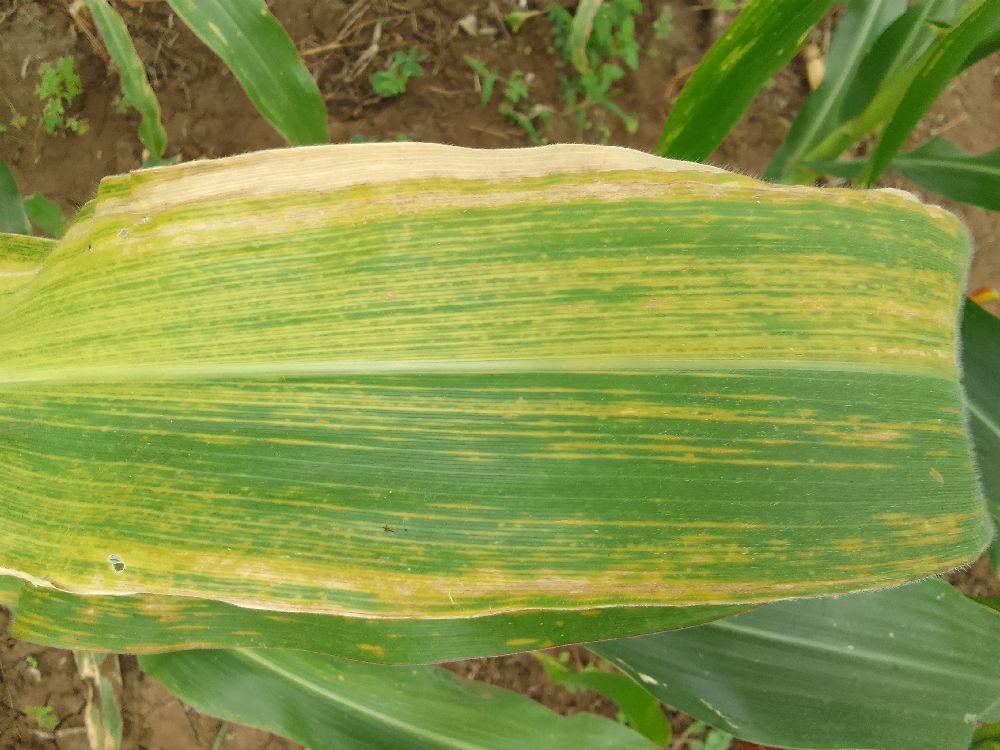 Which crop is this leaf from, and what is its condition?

maize, maize lethal necrosis
